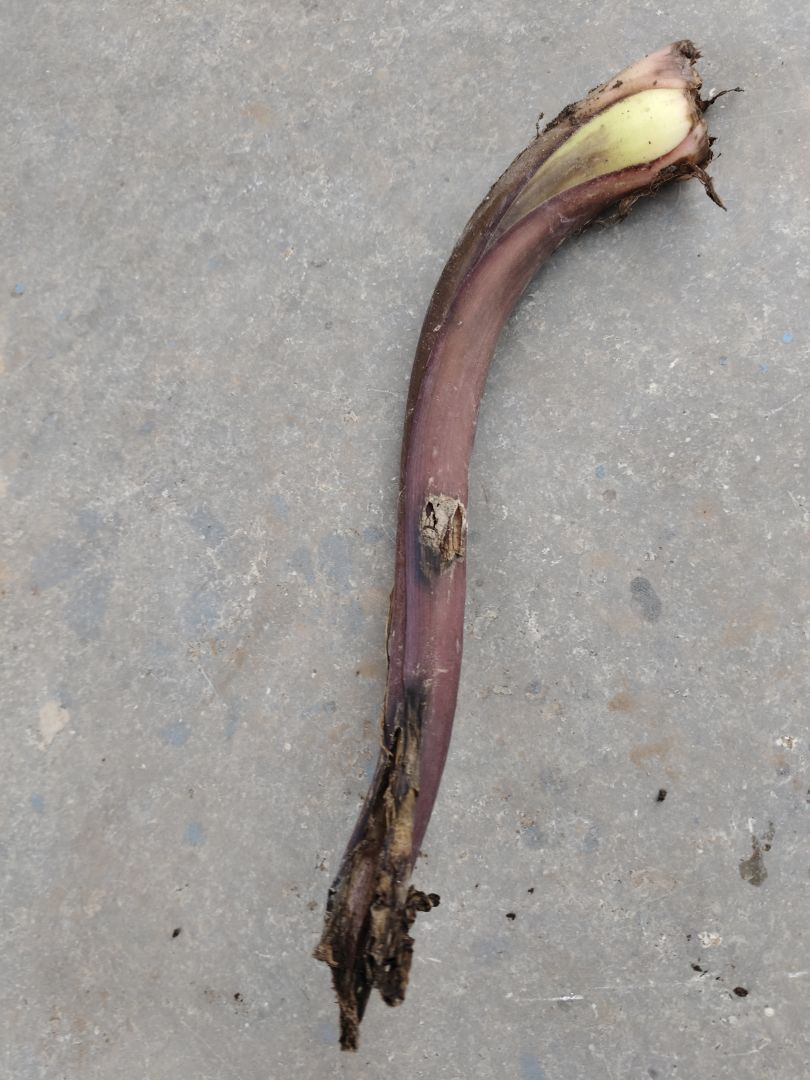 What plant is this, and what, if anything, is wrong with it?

taro, root rot
